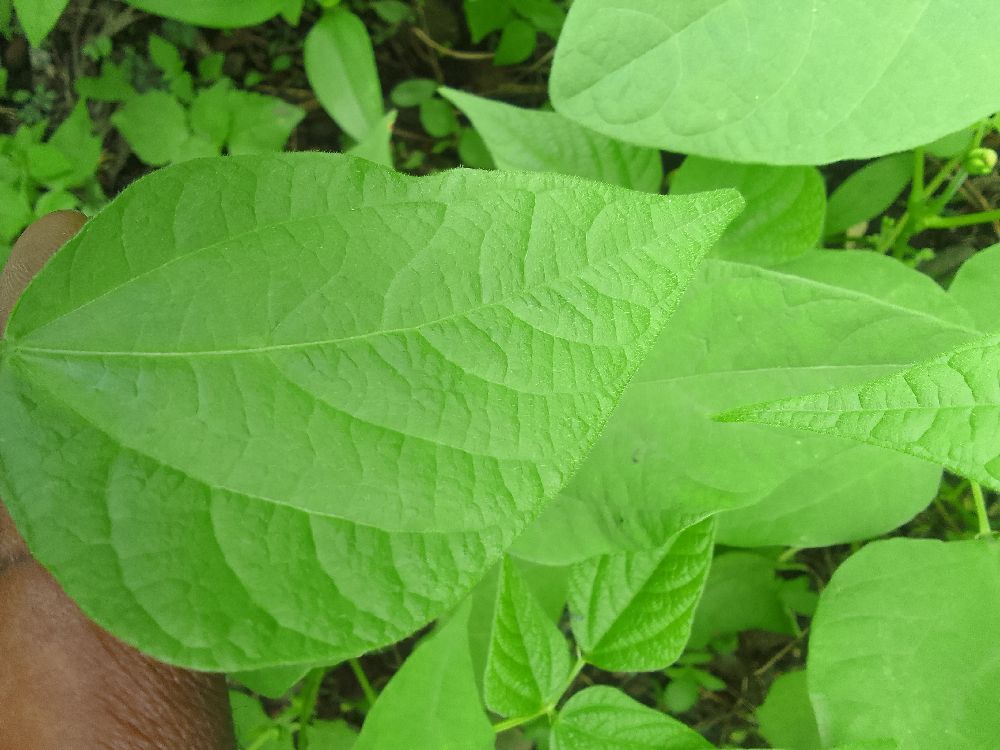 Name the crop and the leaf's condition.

common bean, healthy
